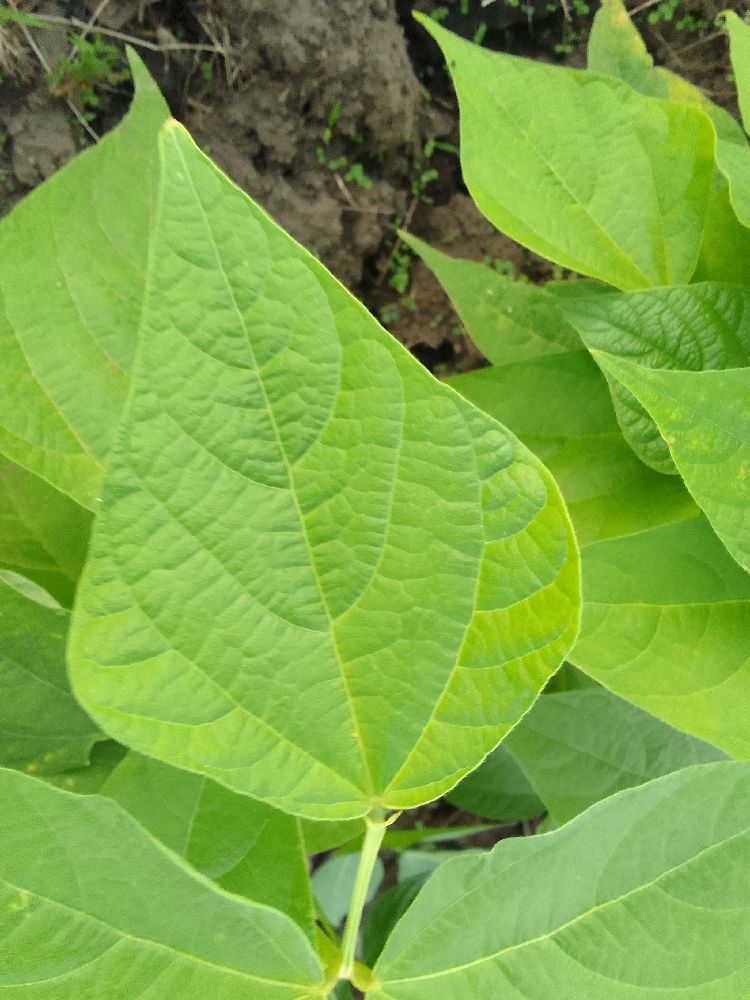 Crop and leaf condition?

common bean, healthy
